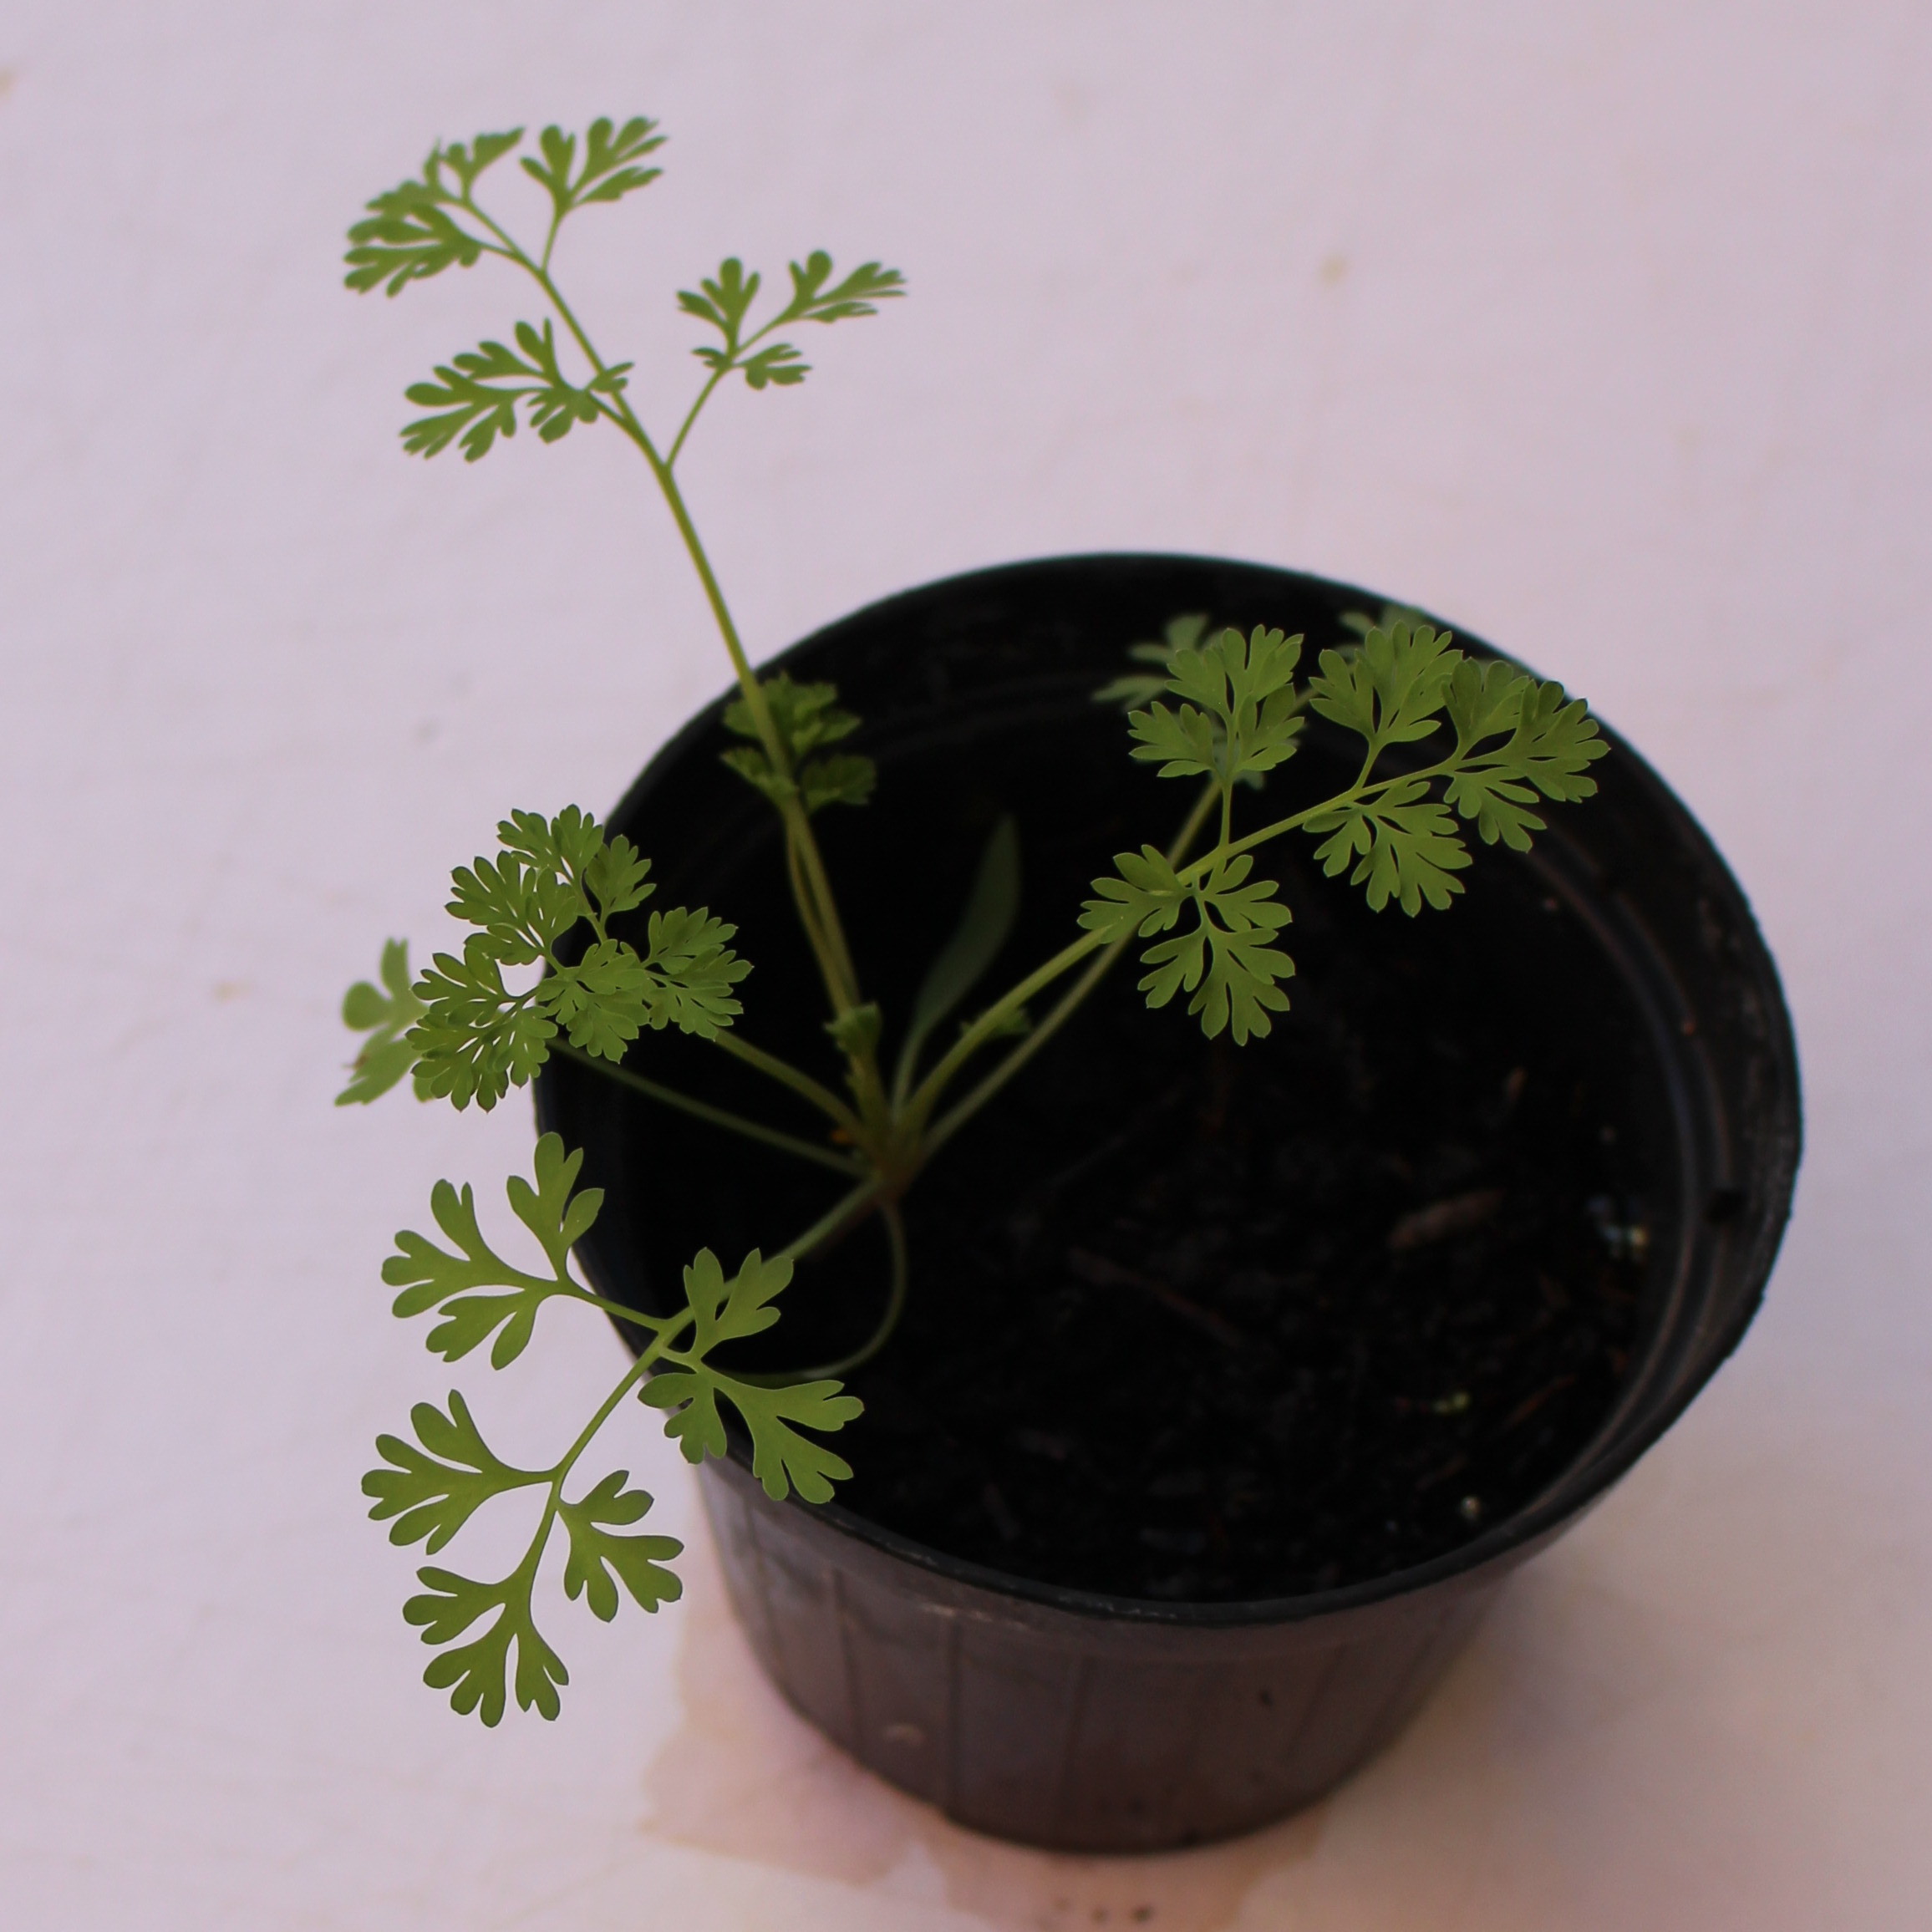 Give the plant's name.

Fumaria officinalis
